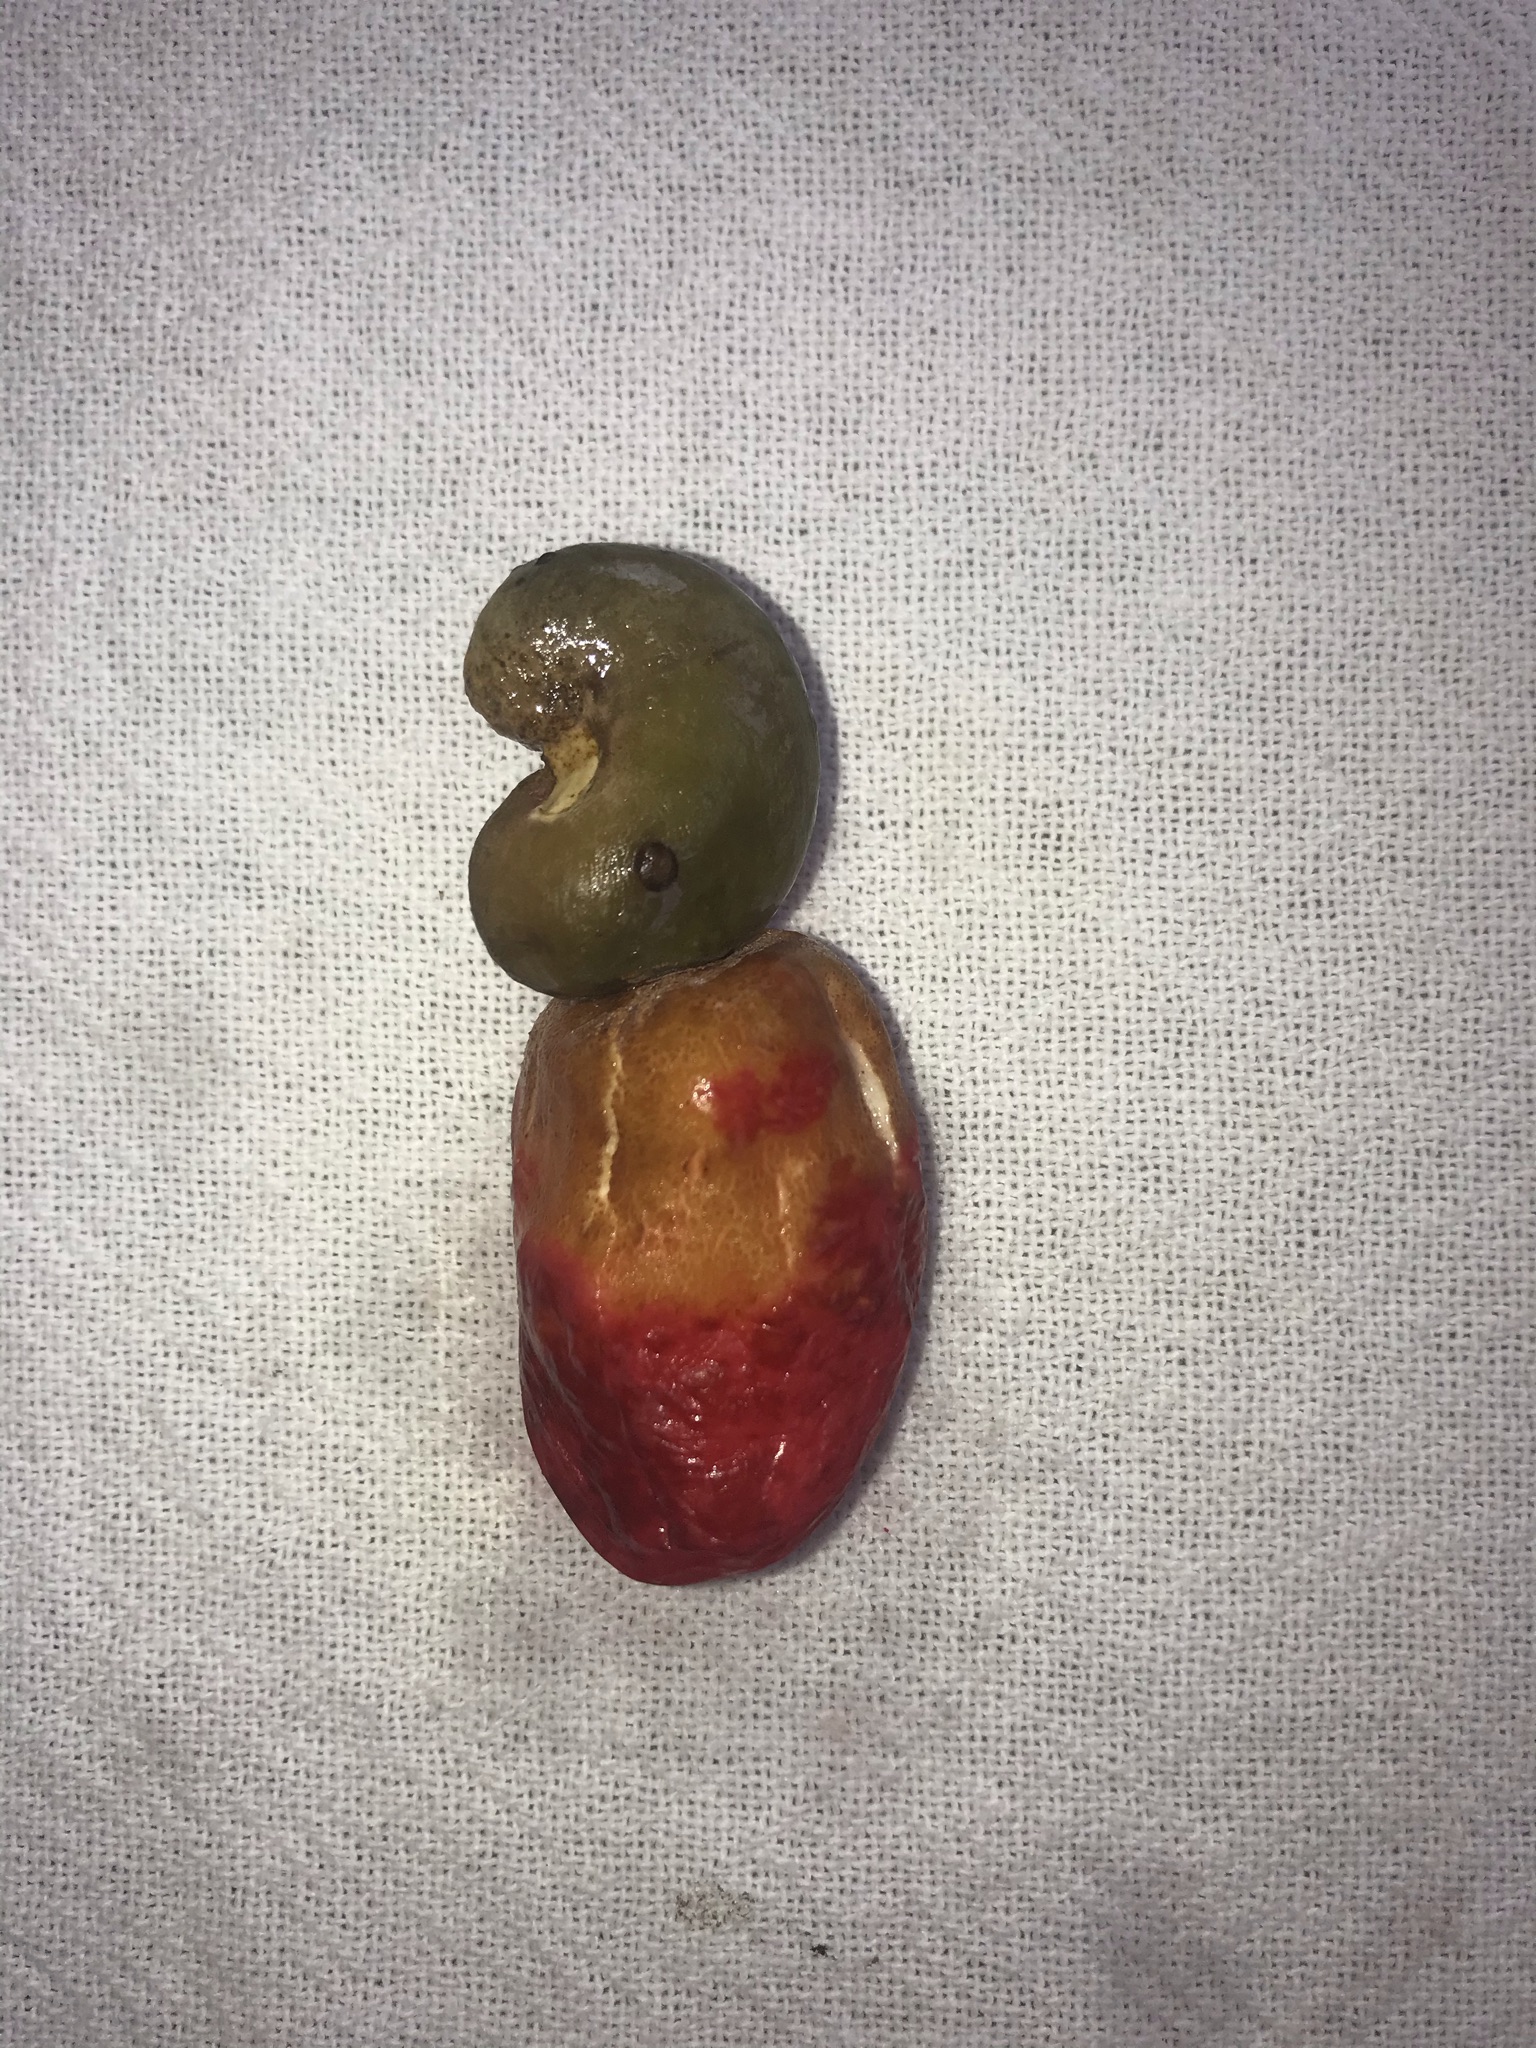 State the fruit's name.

caju vermelho
